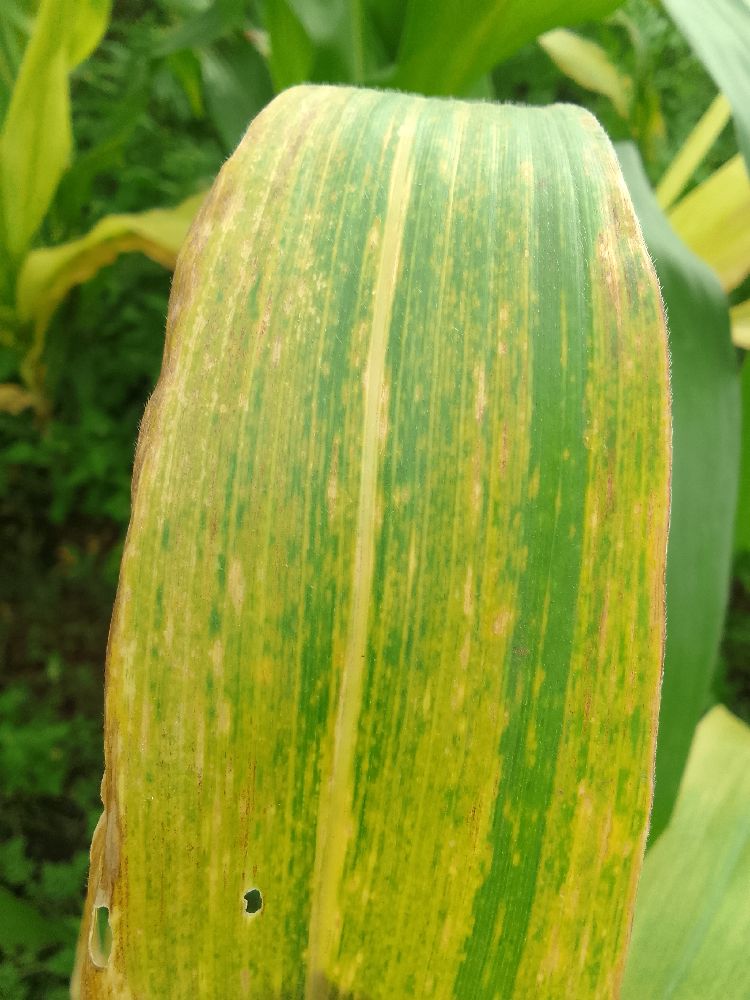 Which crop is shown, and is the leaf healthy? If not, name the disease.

maize, maize lethal necrosis
